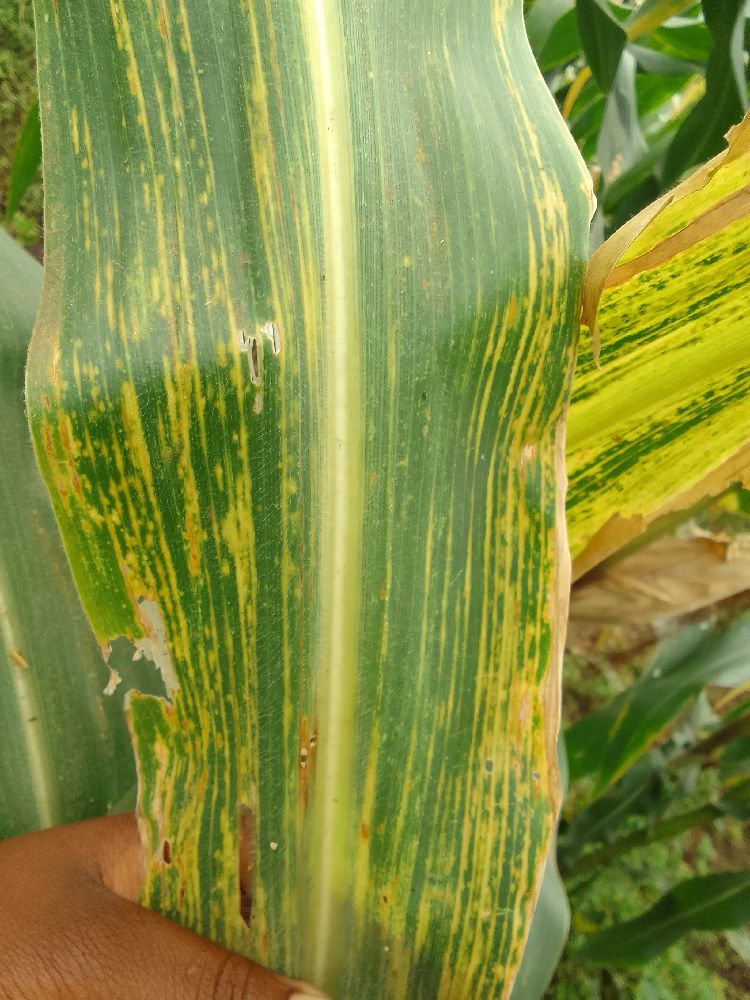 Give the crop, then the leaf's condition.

maize, maize lethal necrosis
